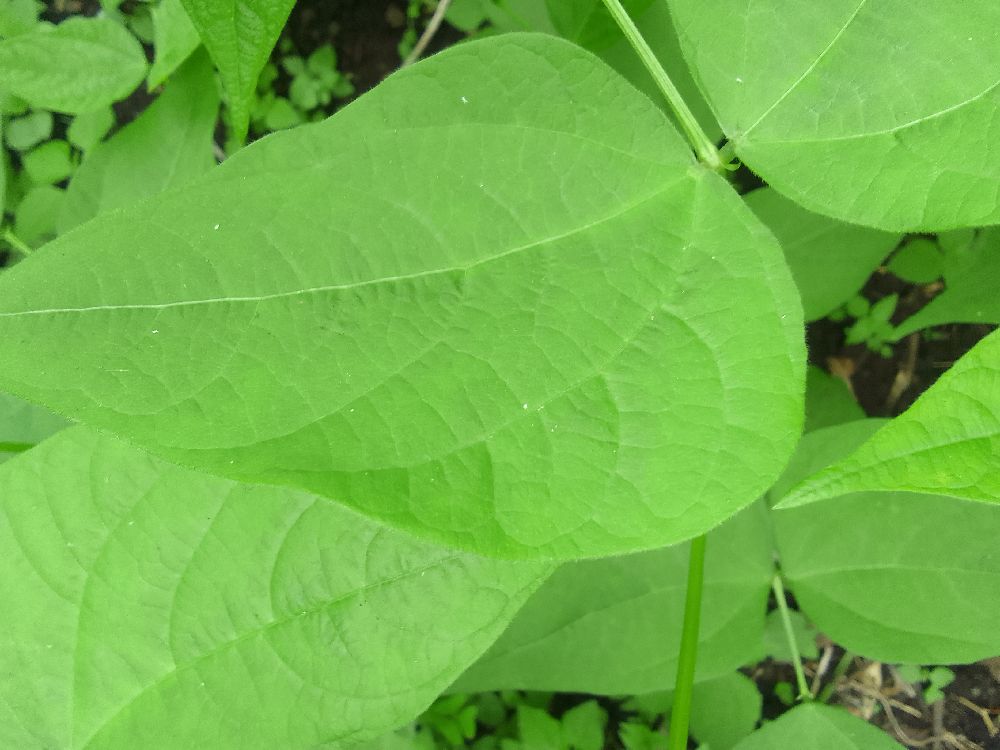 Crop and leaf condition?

common bean, healthy
